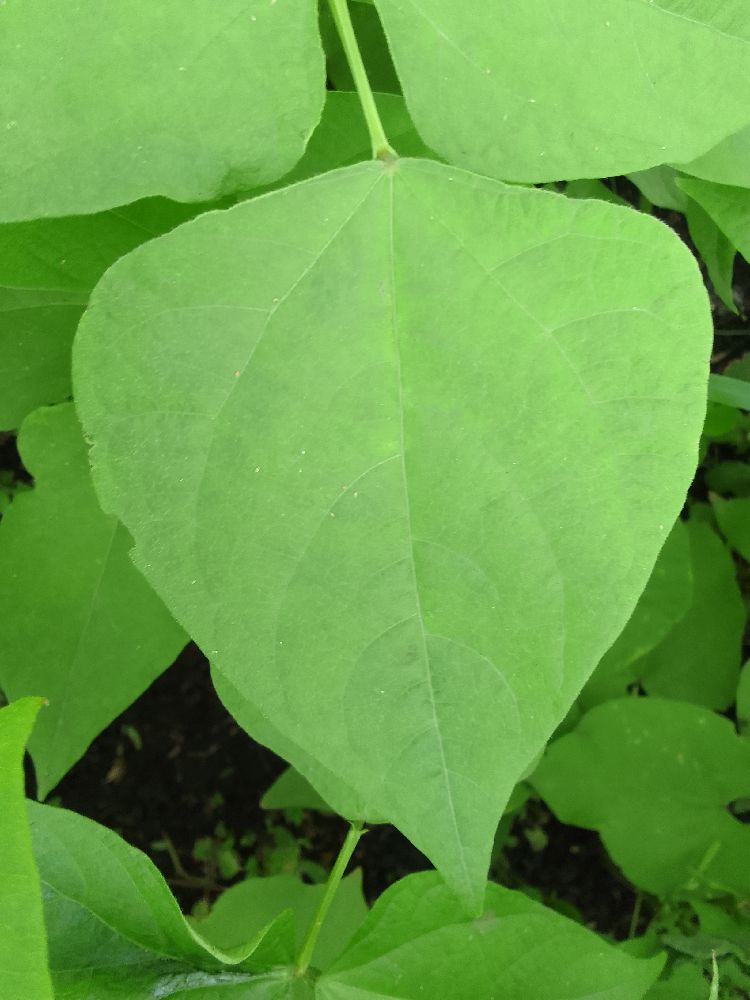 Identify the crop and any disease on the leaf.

common bean, healthy
